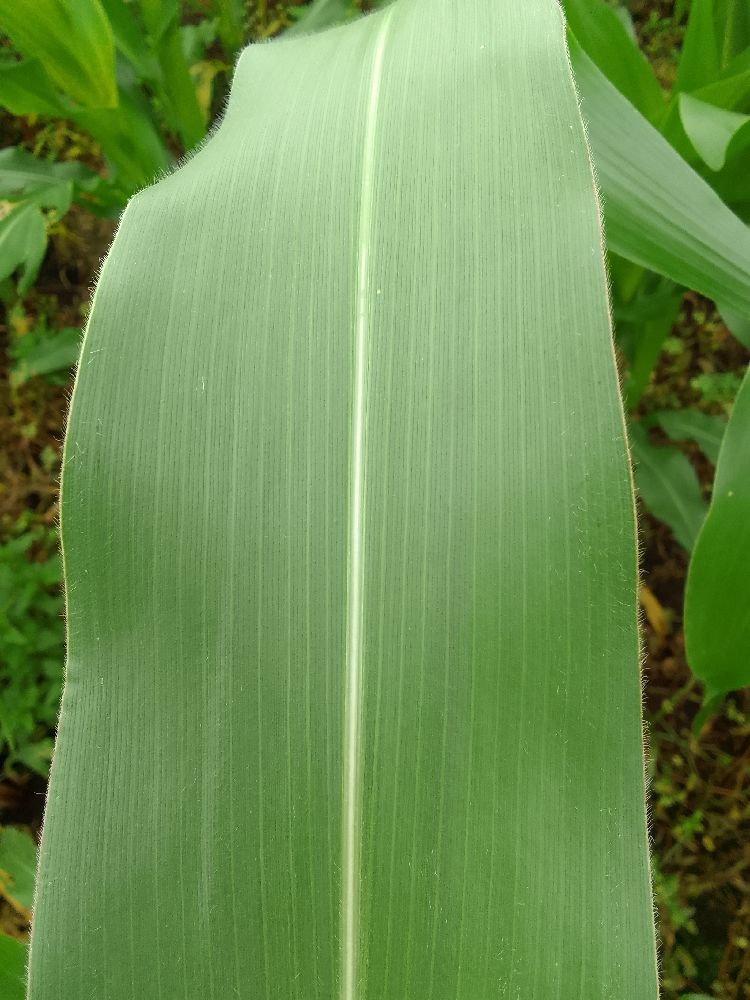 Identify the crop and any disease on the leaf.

maize, healthy
